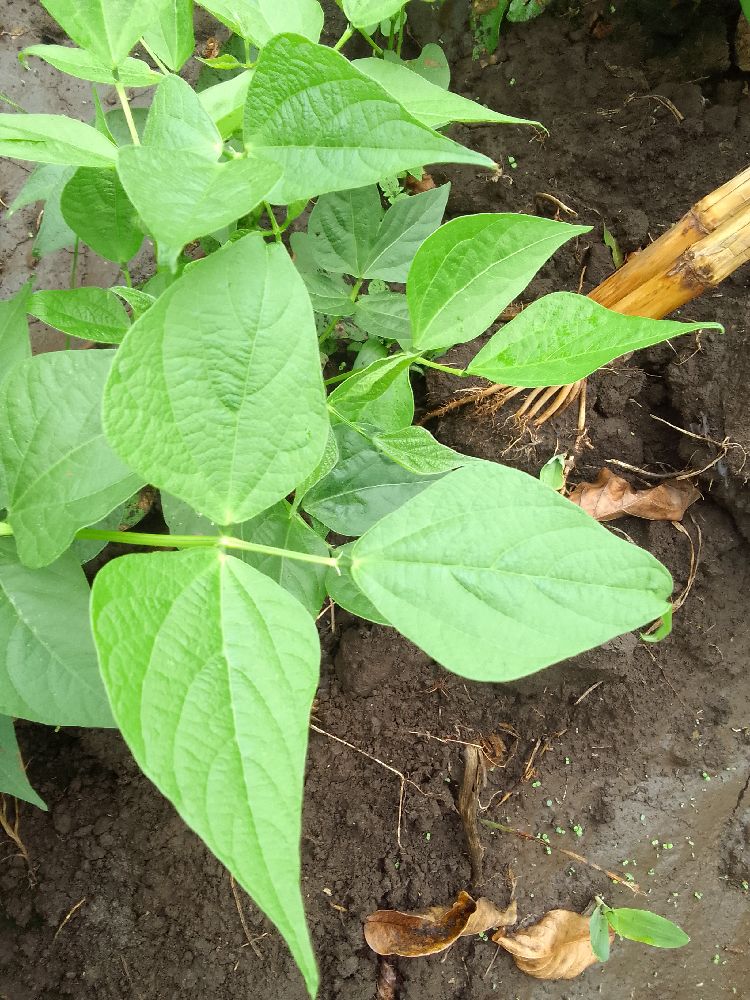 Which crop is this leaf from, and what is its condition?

common bean, healthy
